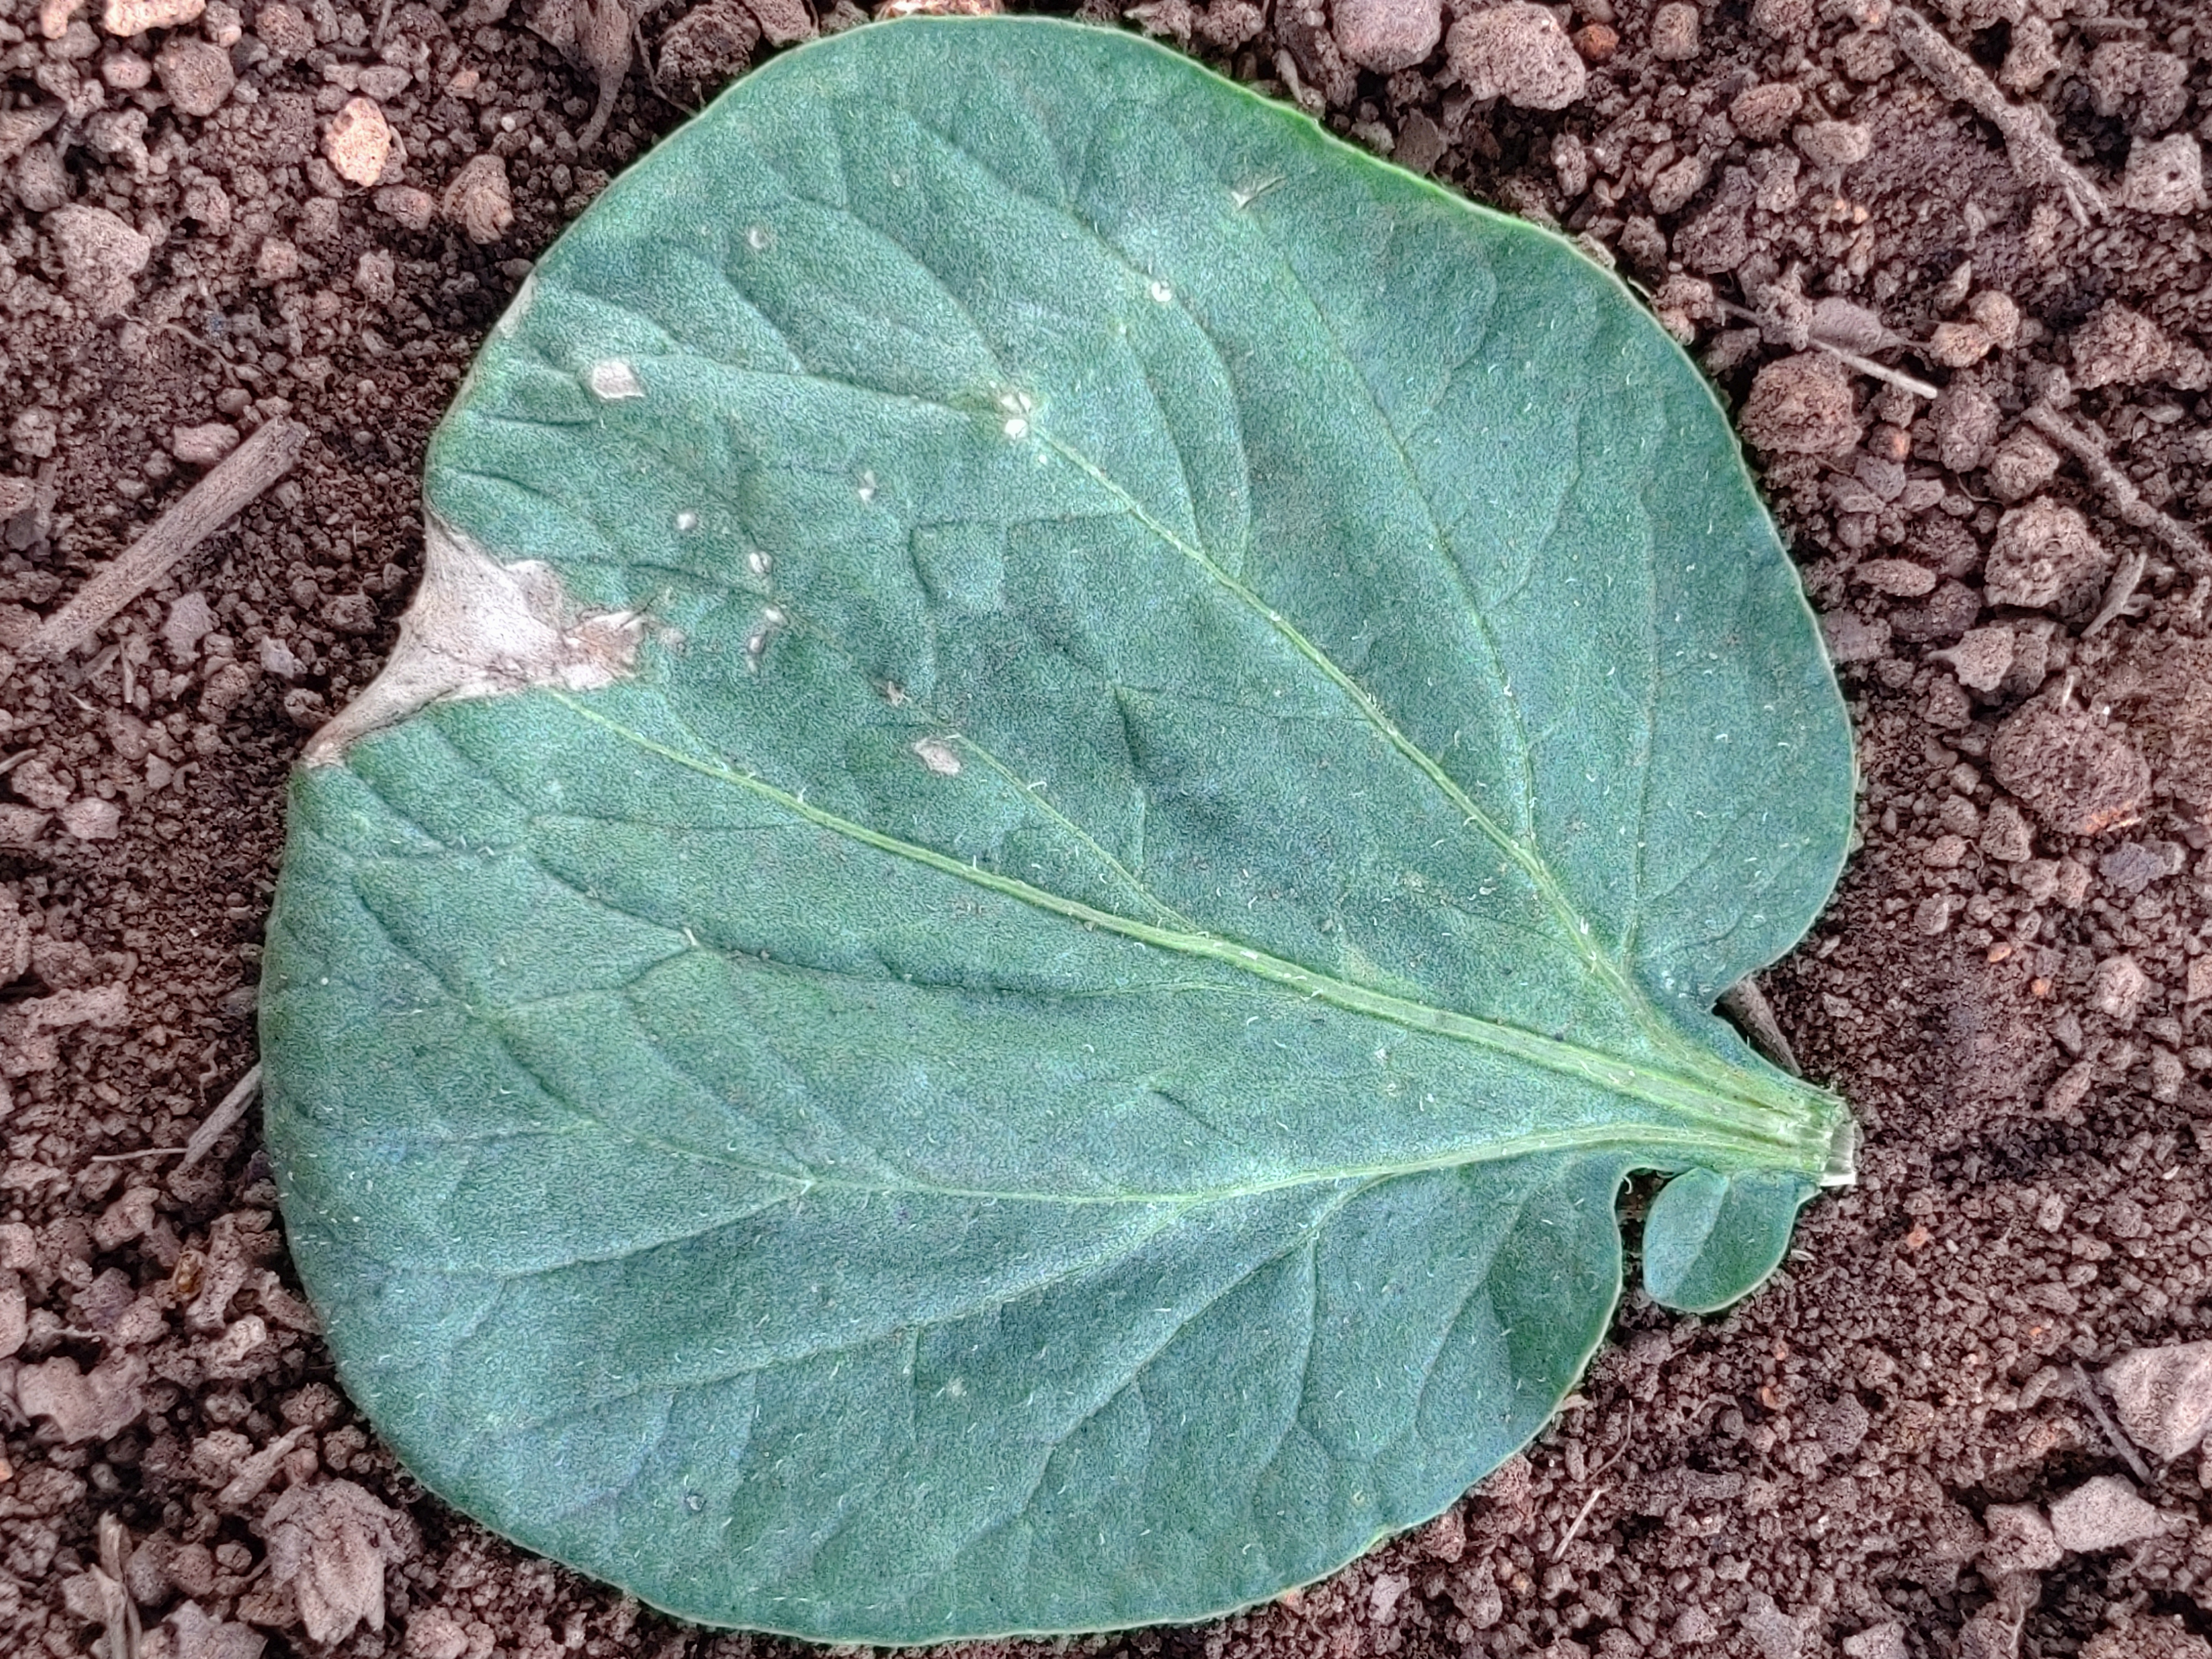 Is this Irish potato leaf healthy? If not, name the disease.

early blight
